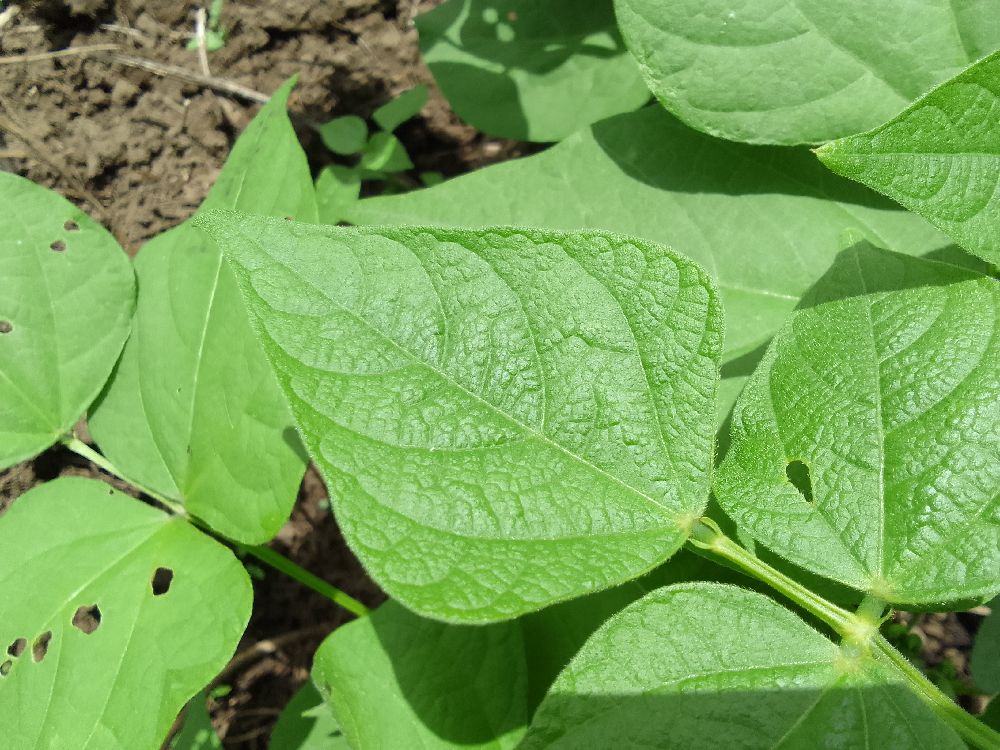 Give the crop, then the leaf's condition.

common bean, healthy
